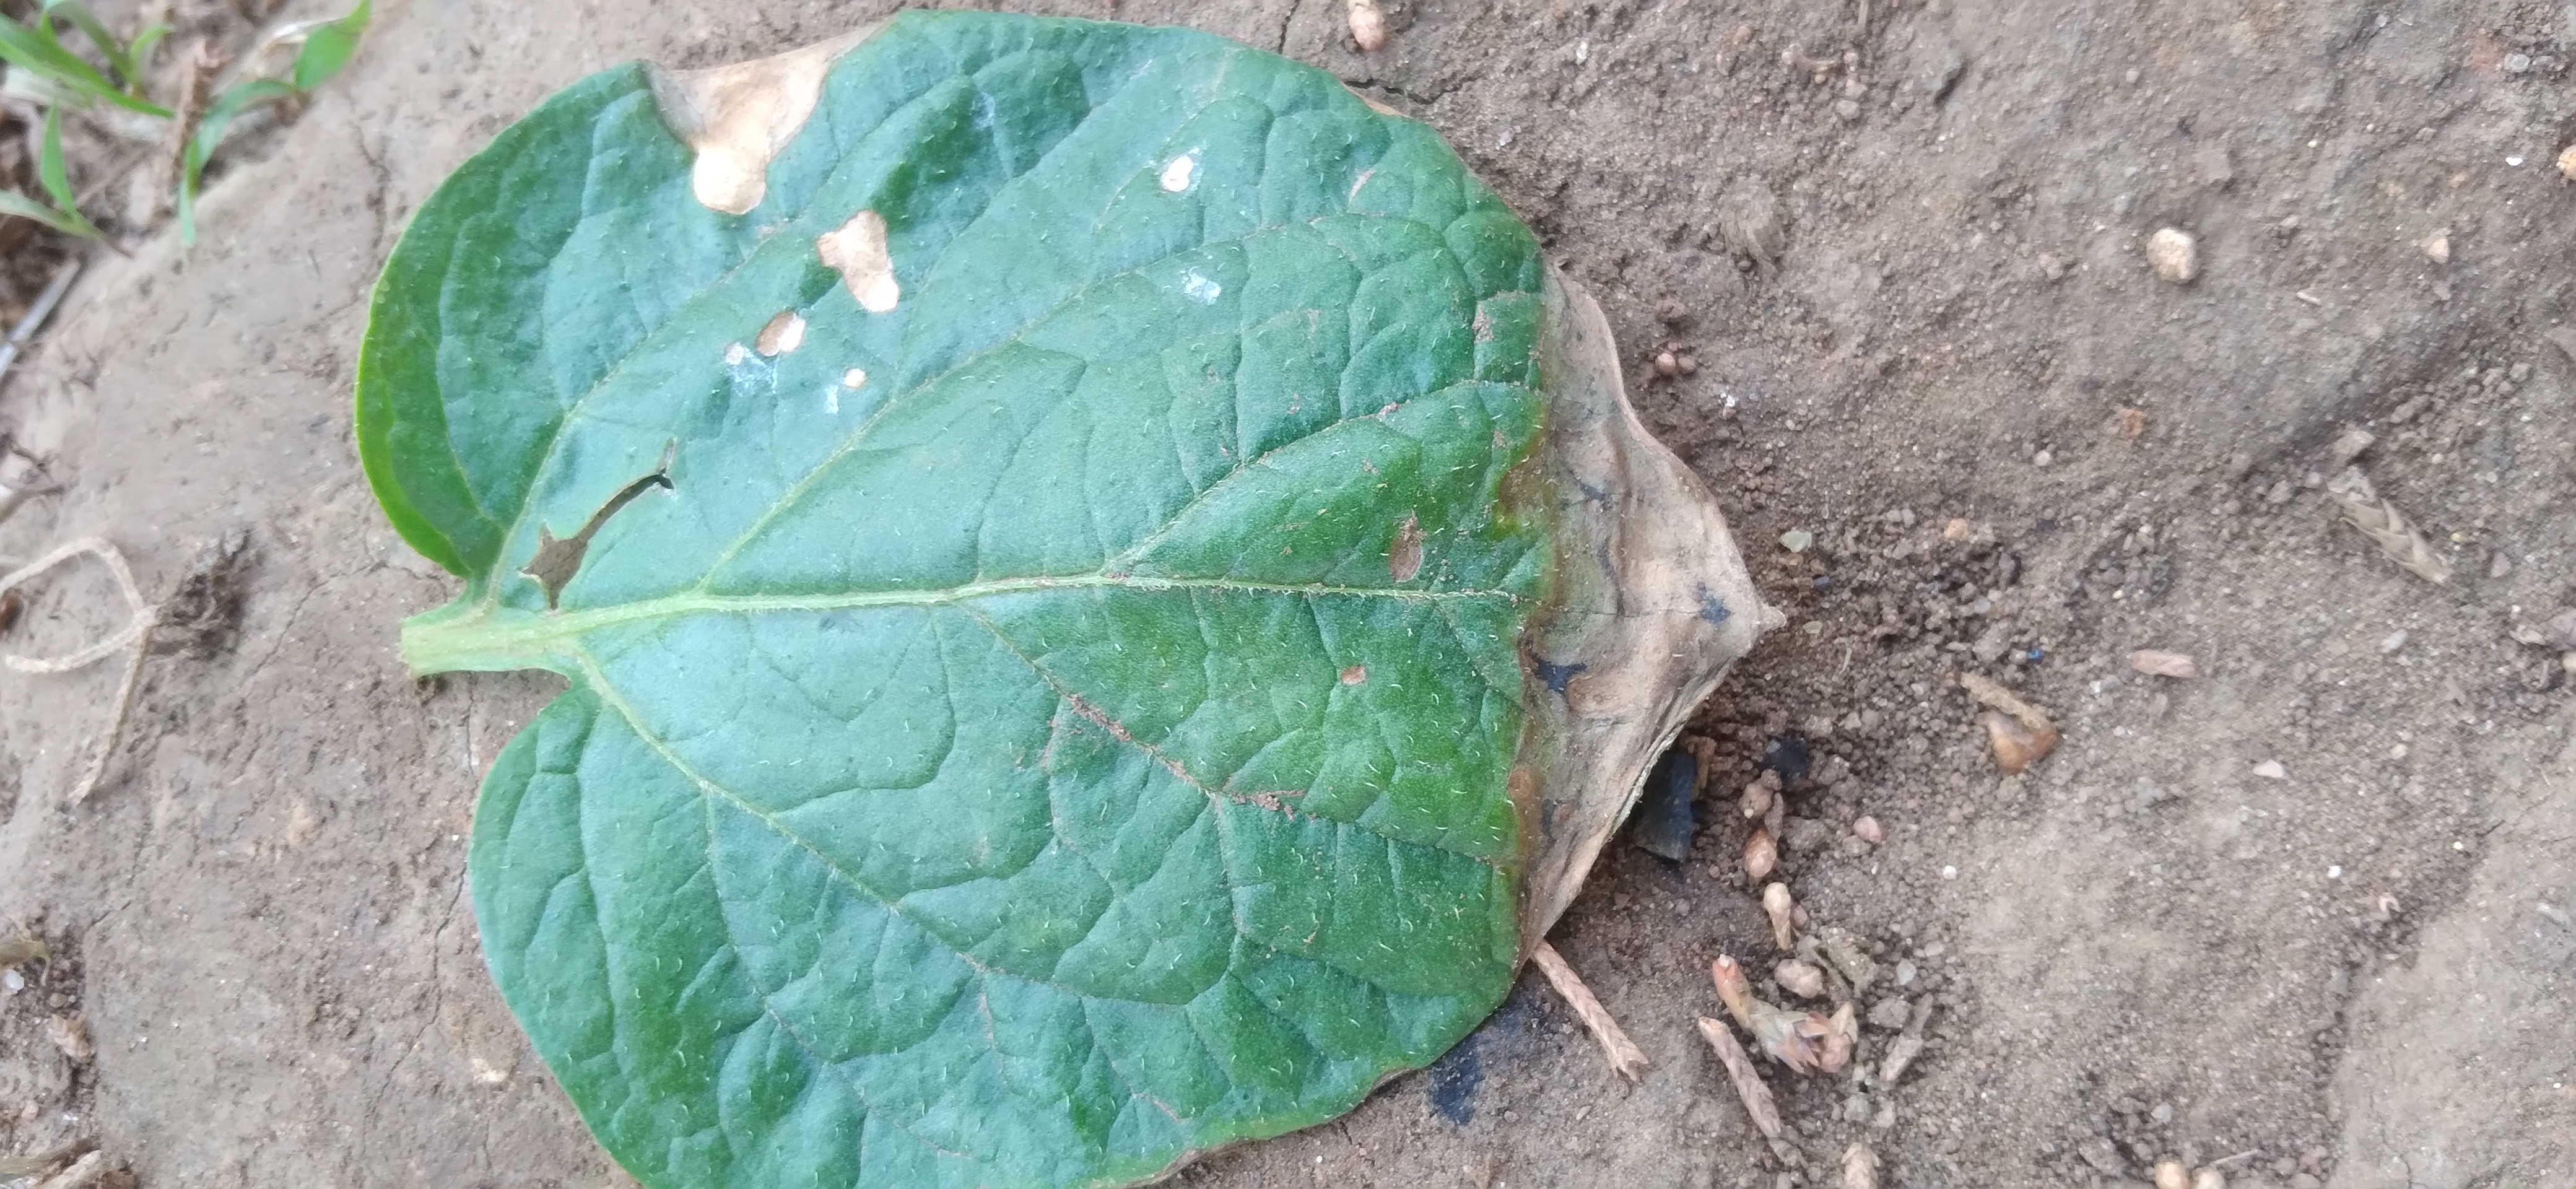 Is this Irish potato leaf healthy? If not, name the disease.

early blight
